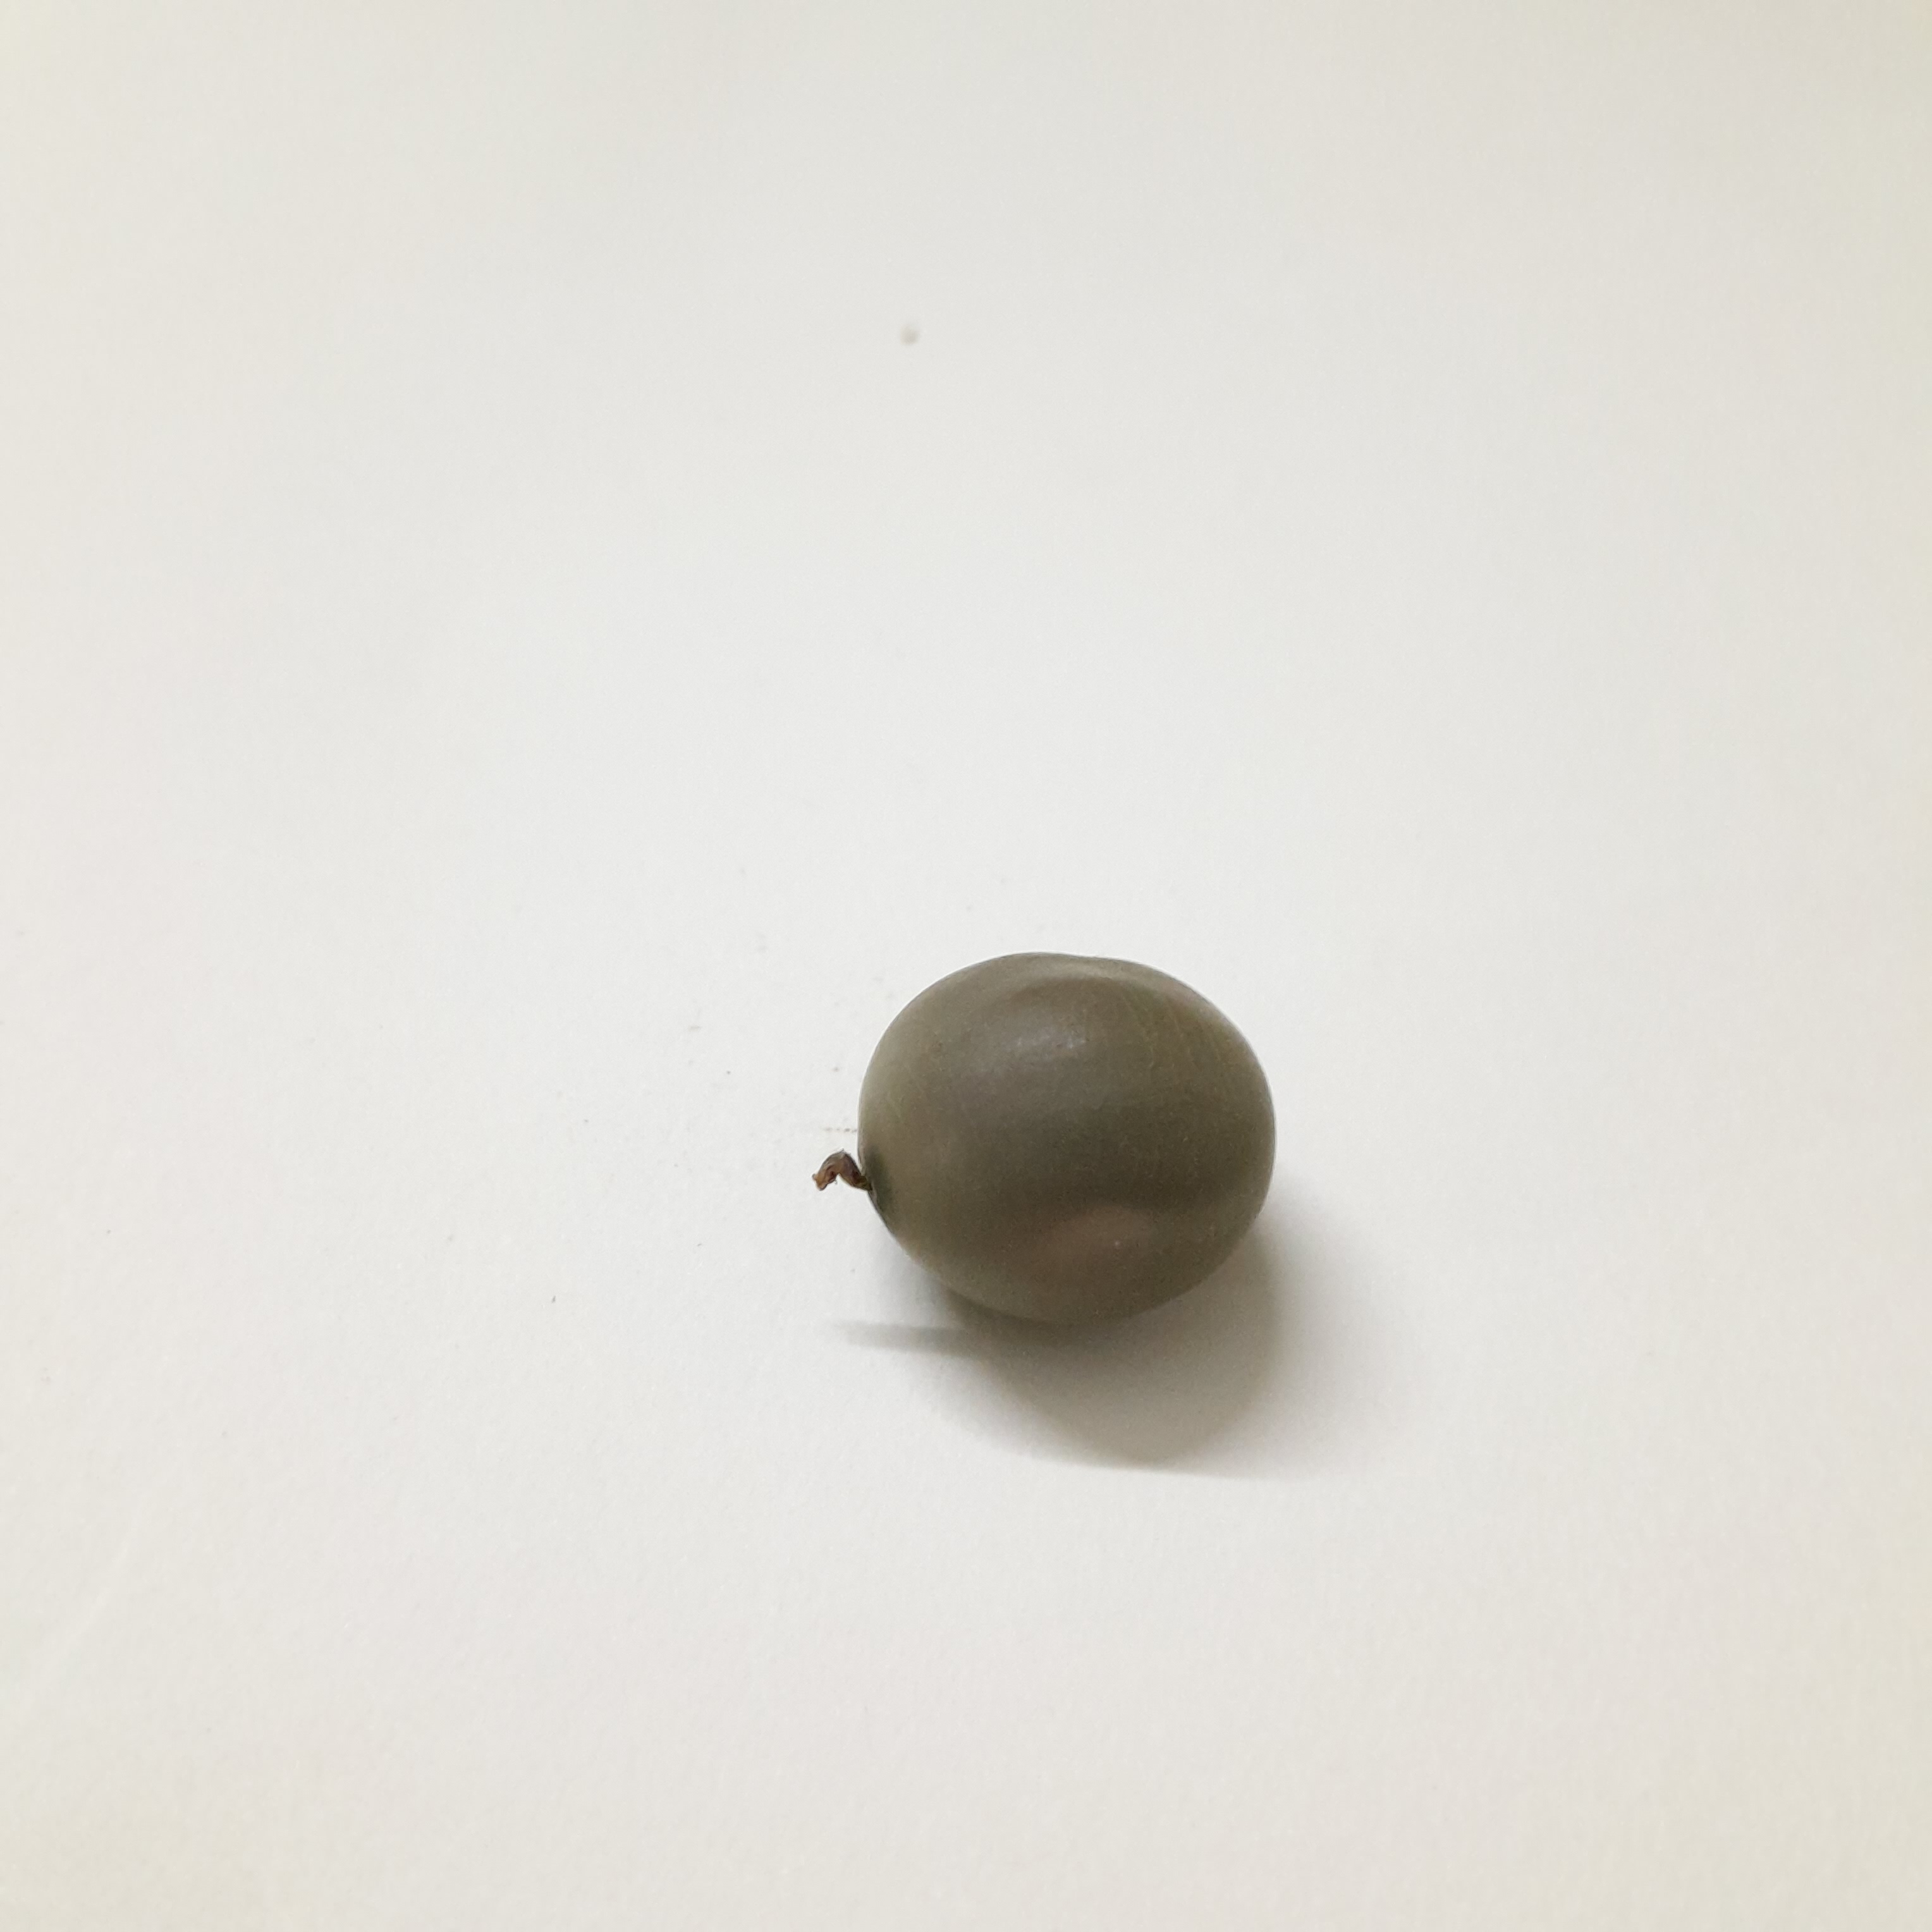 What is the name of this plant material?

sagargota
